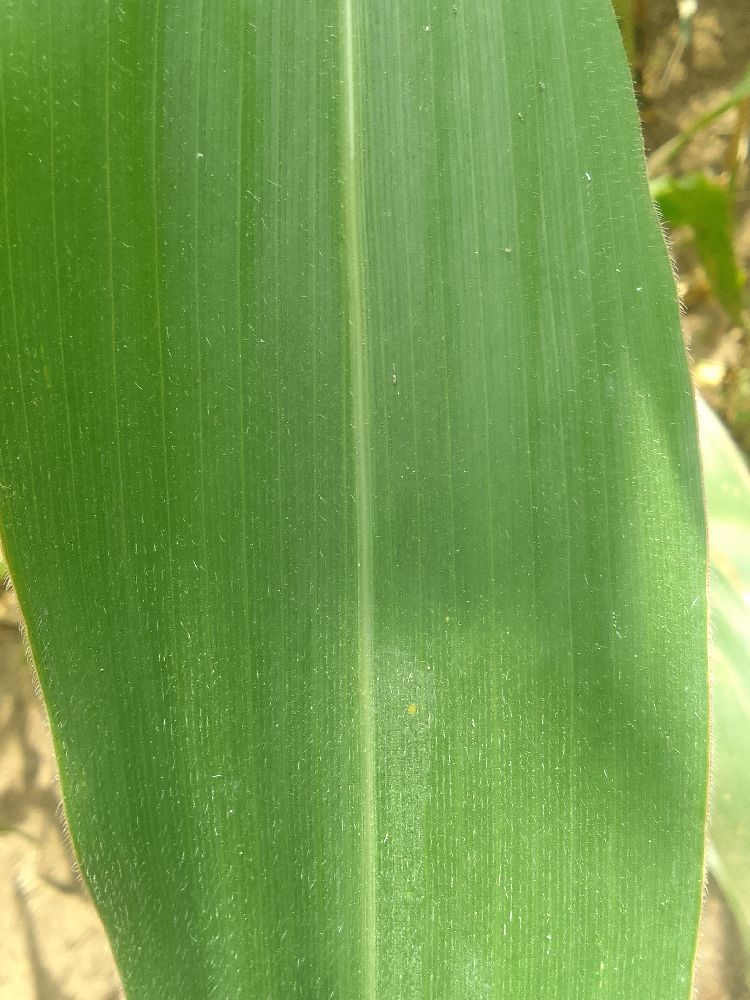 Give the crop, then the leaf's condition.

maize, healthy
